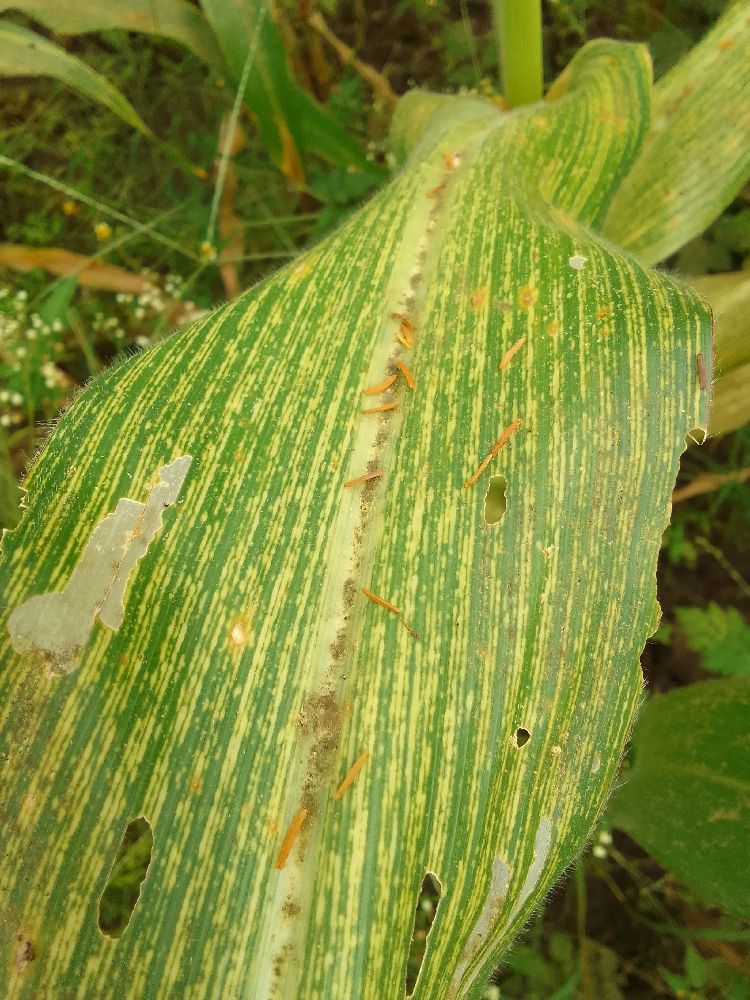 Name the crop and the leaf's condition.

maize, maize streak virus
